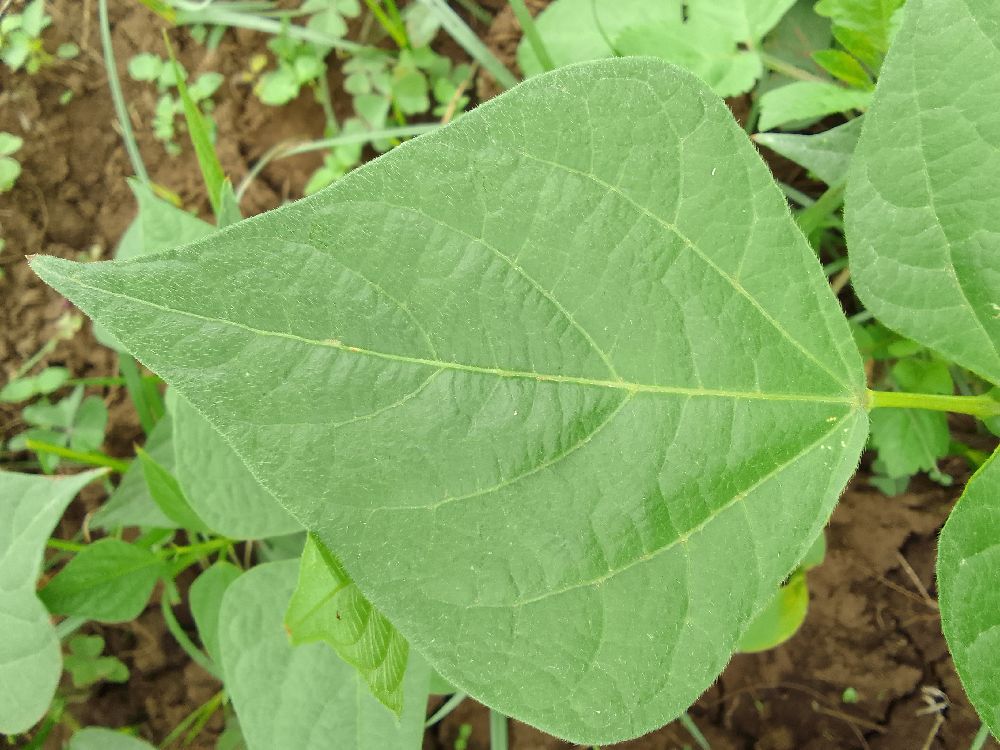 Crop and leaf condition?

common bean, healthy
